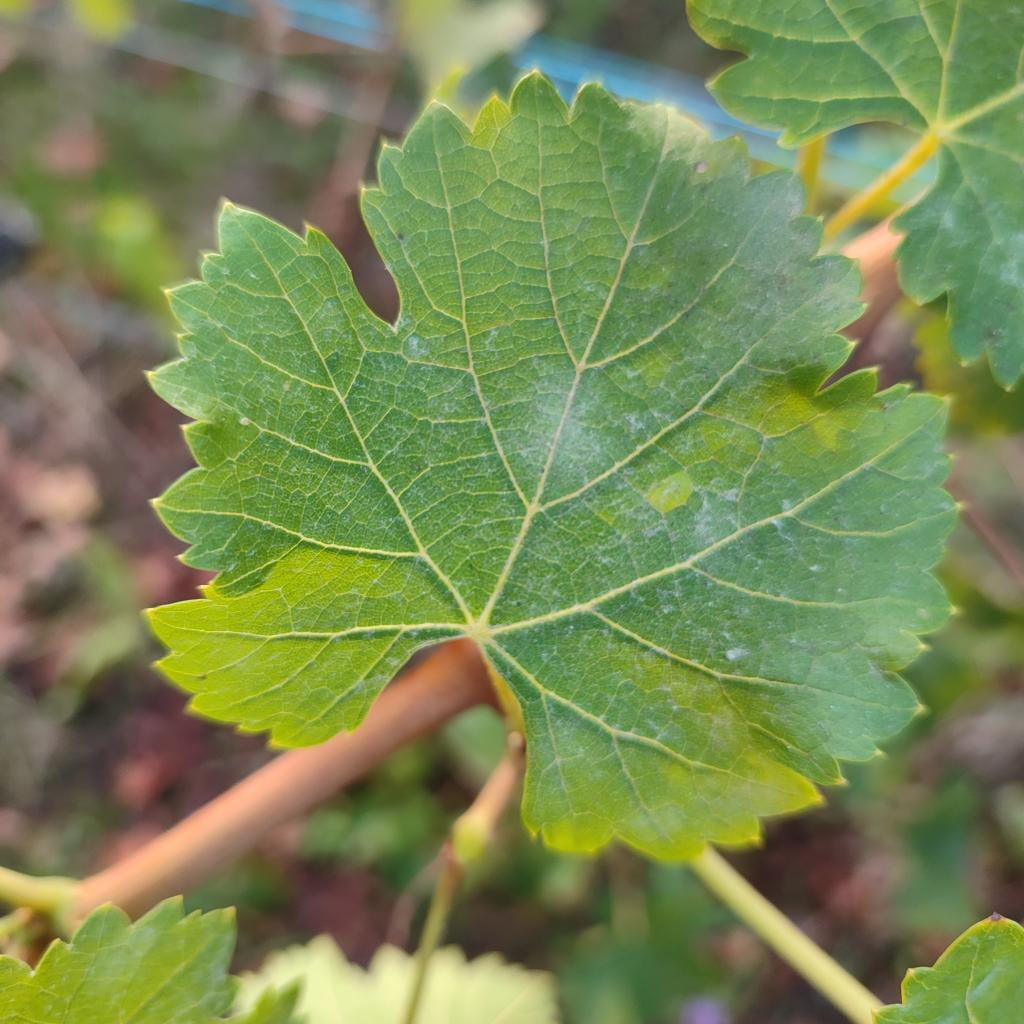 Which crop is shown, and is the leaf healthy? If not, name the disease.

grapevine, powdery mildew
